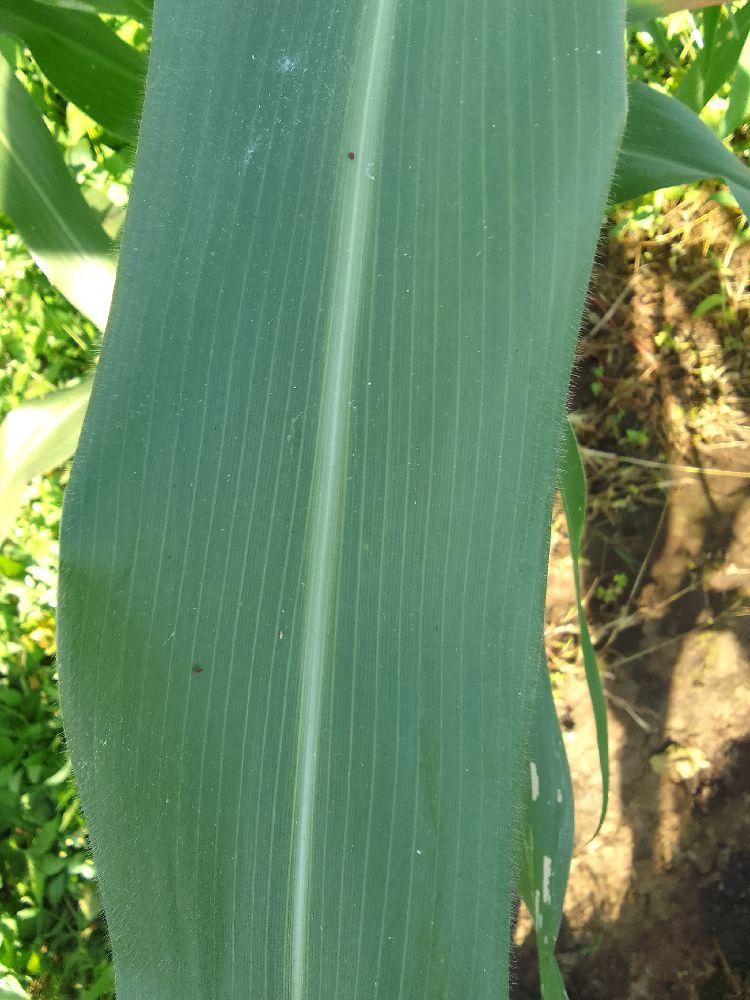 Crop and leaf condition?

maize, healthy
